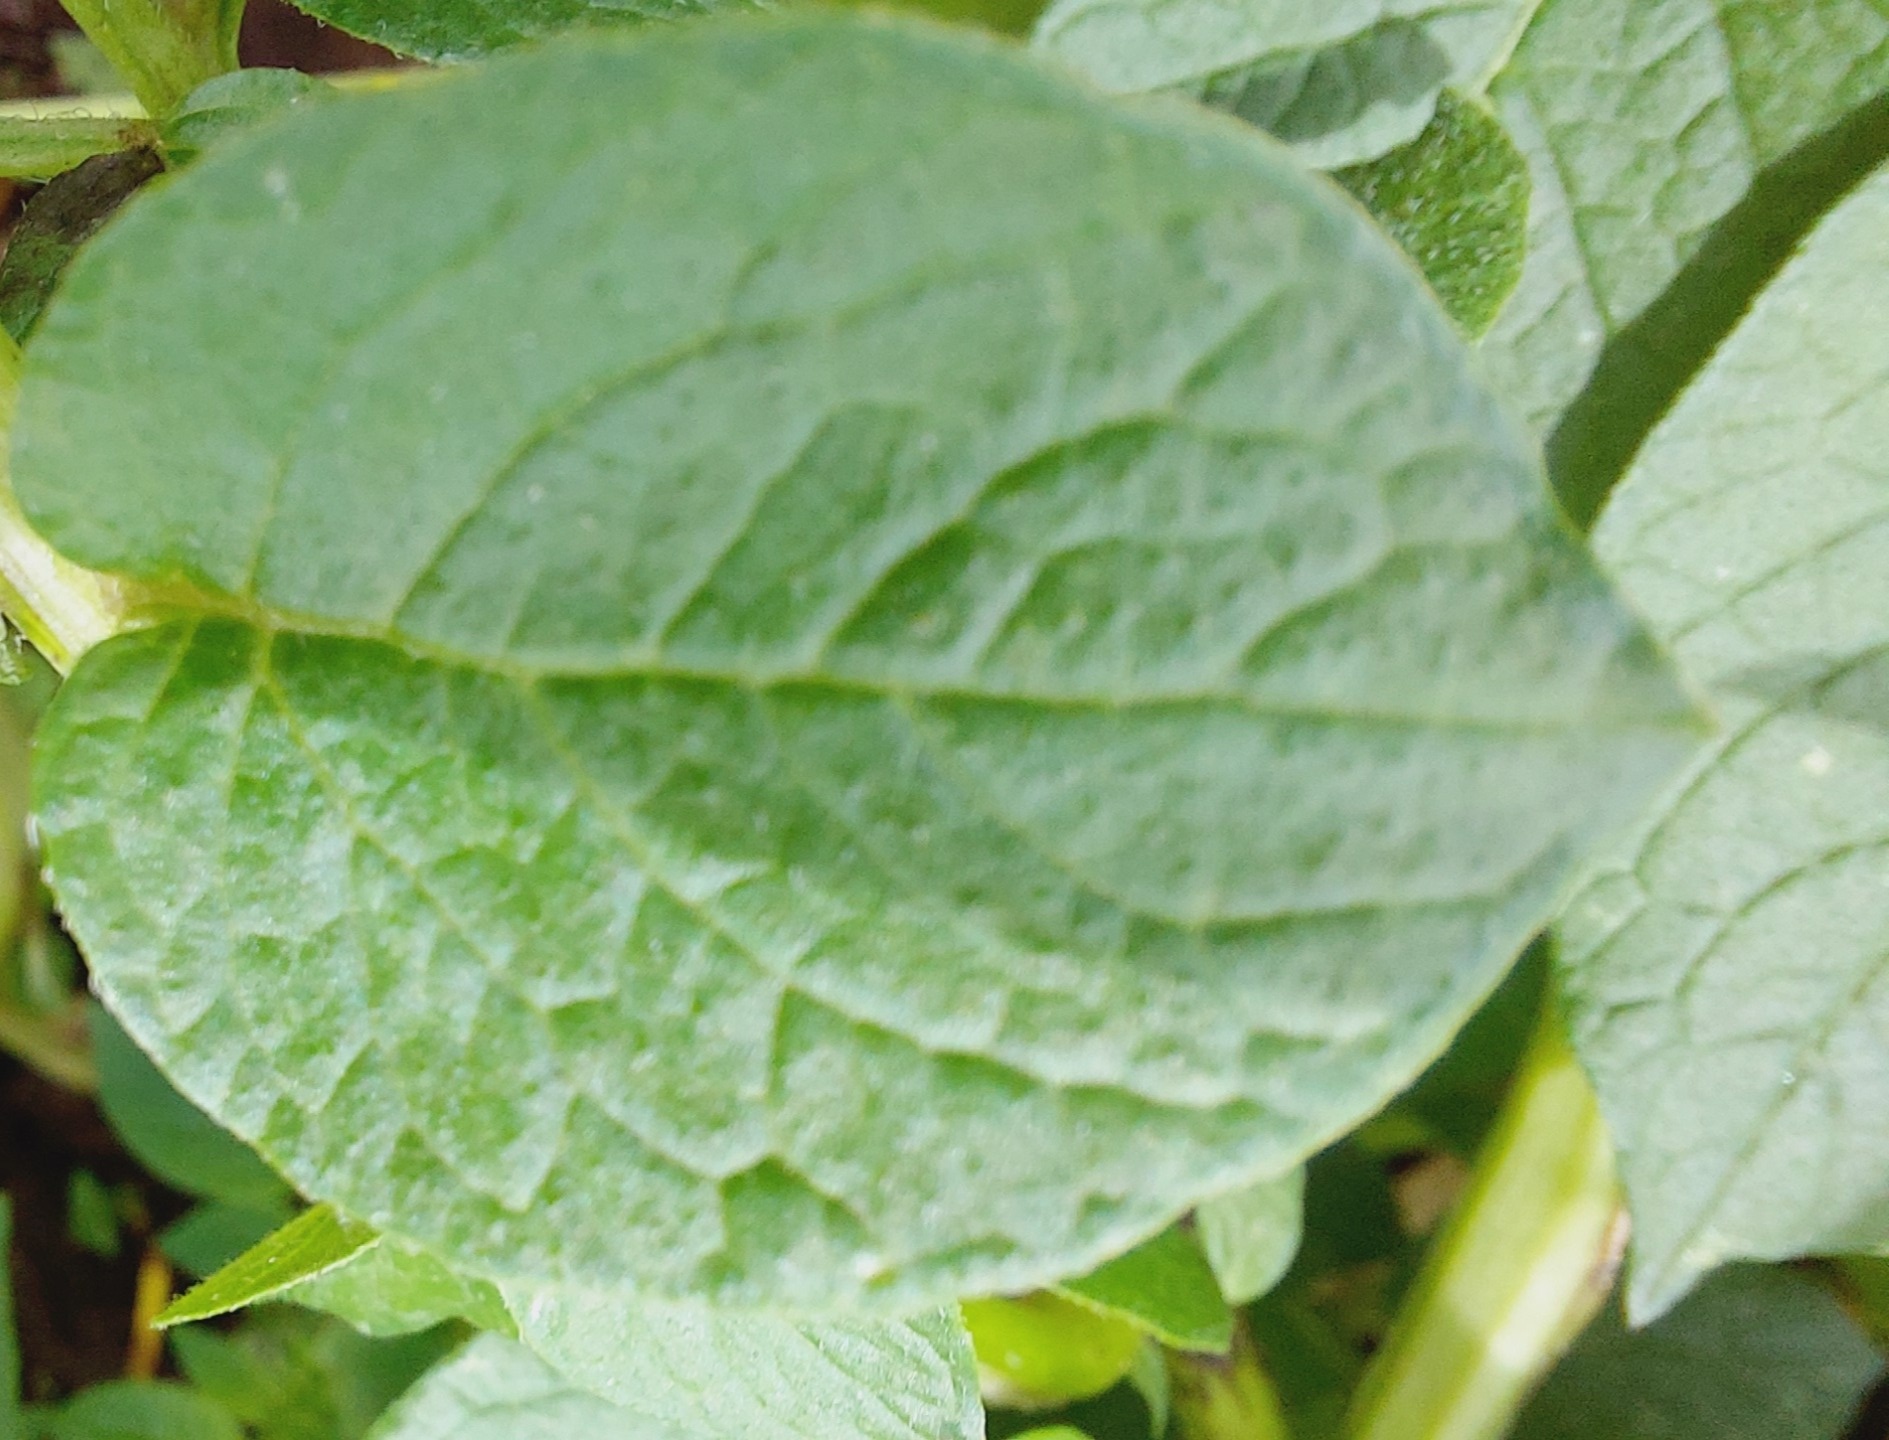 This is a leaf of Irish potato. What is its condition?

healthy
